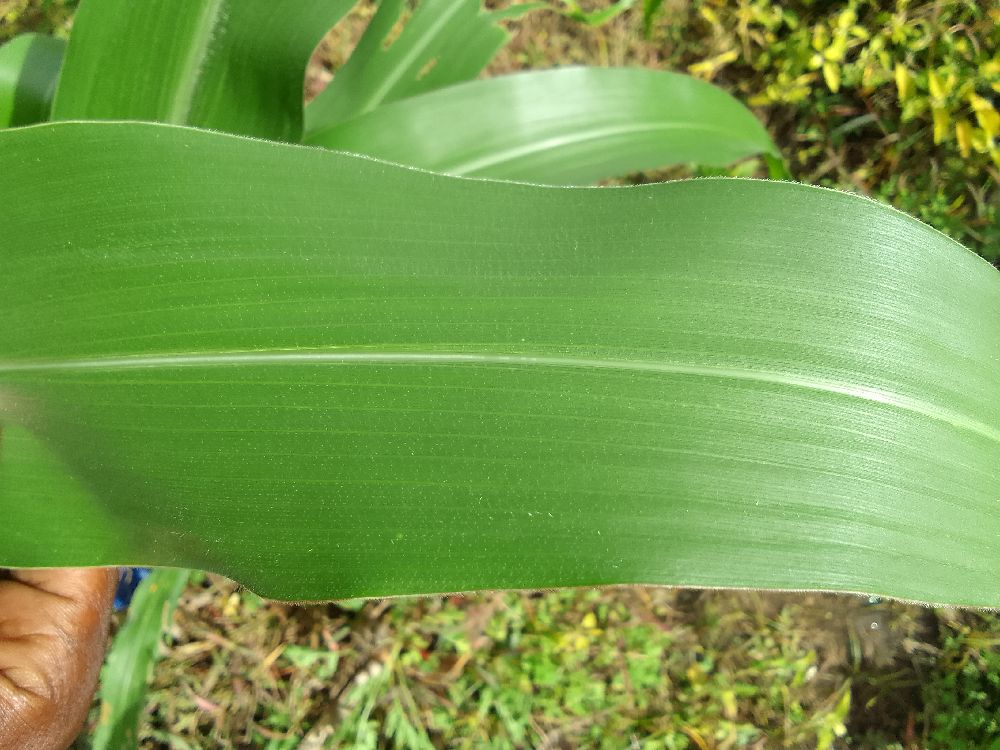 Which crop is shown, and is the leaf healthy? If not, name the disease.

maize, healthy
